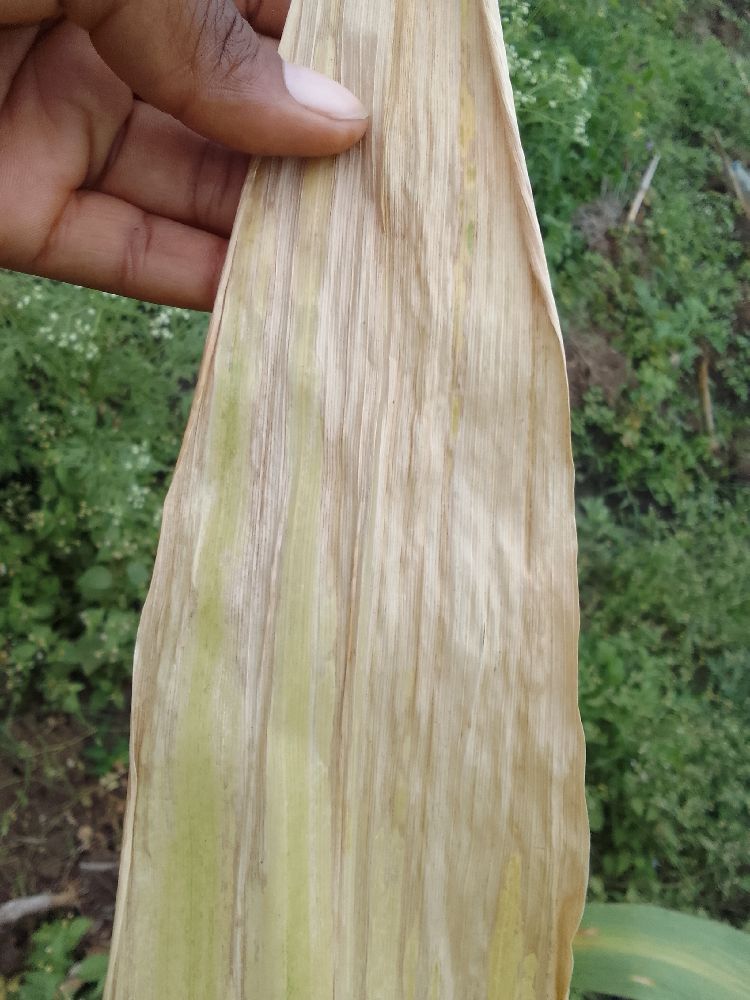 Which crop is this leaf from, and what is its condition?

maize, maize lethal necrosis
